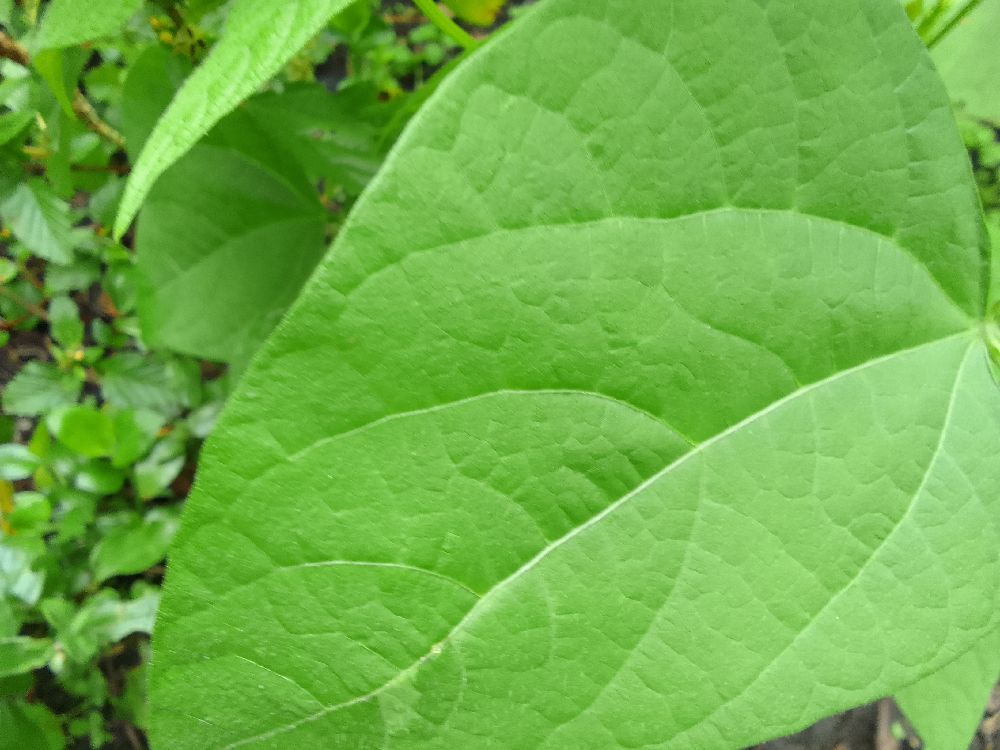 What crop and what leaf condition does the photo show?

common bean, healthy
